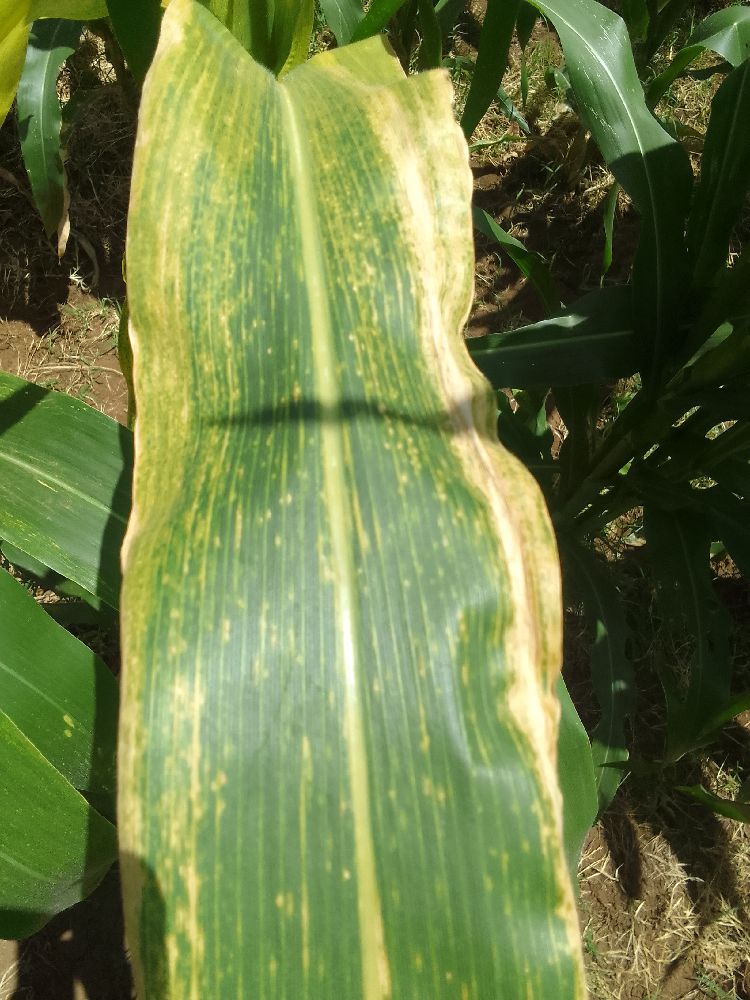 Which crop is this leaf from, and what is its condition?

maize, maize lethal necrosis
